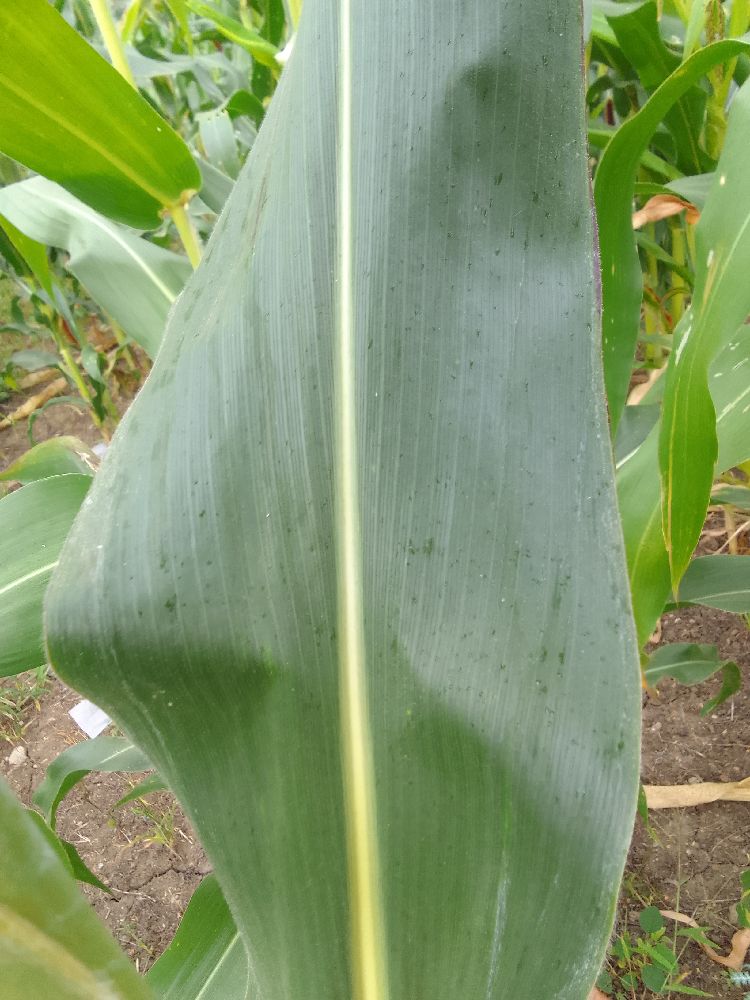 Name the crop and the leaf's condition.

maize, healthy
